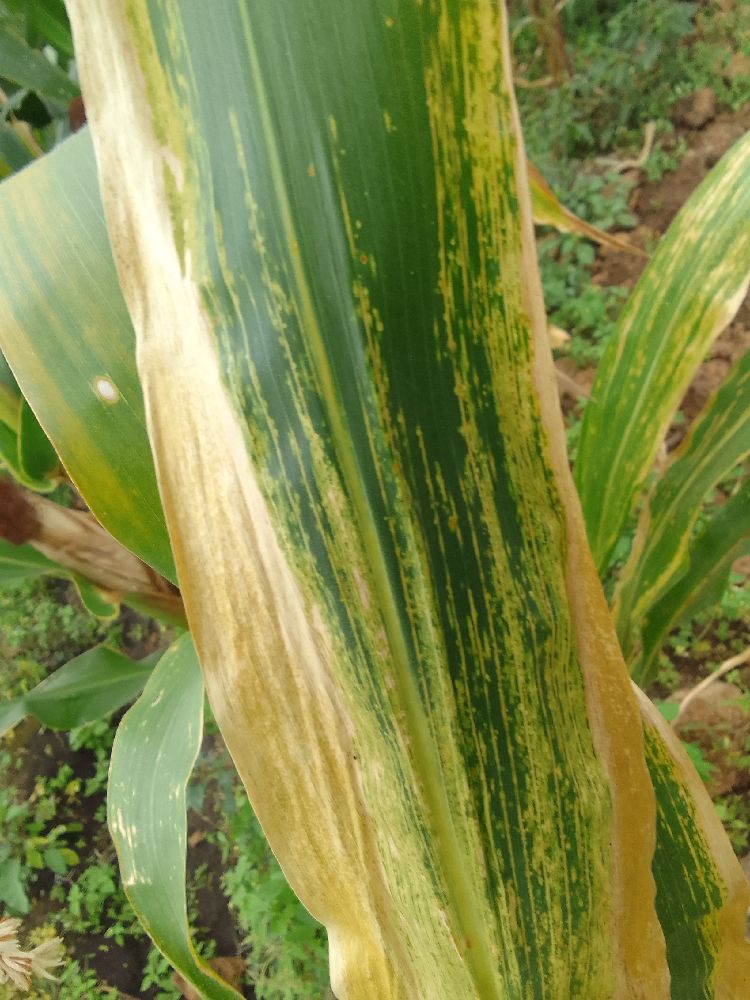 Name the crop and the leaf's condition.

maize, maize lethal necrosis
